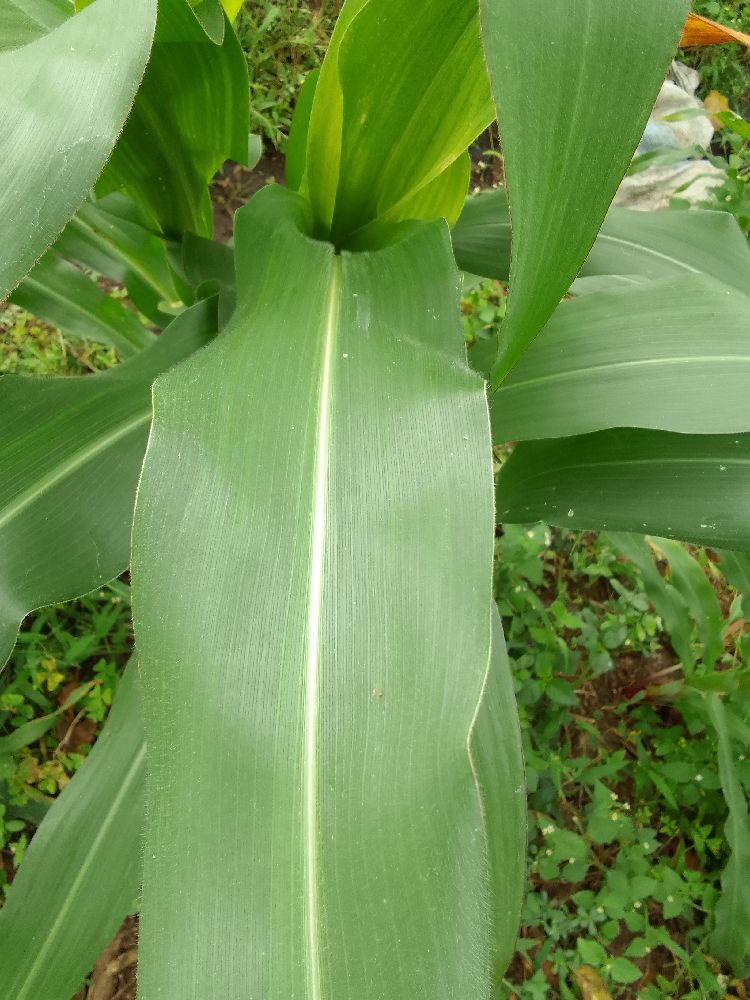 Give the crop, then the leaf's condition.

maize, healthy
